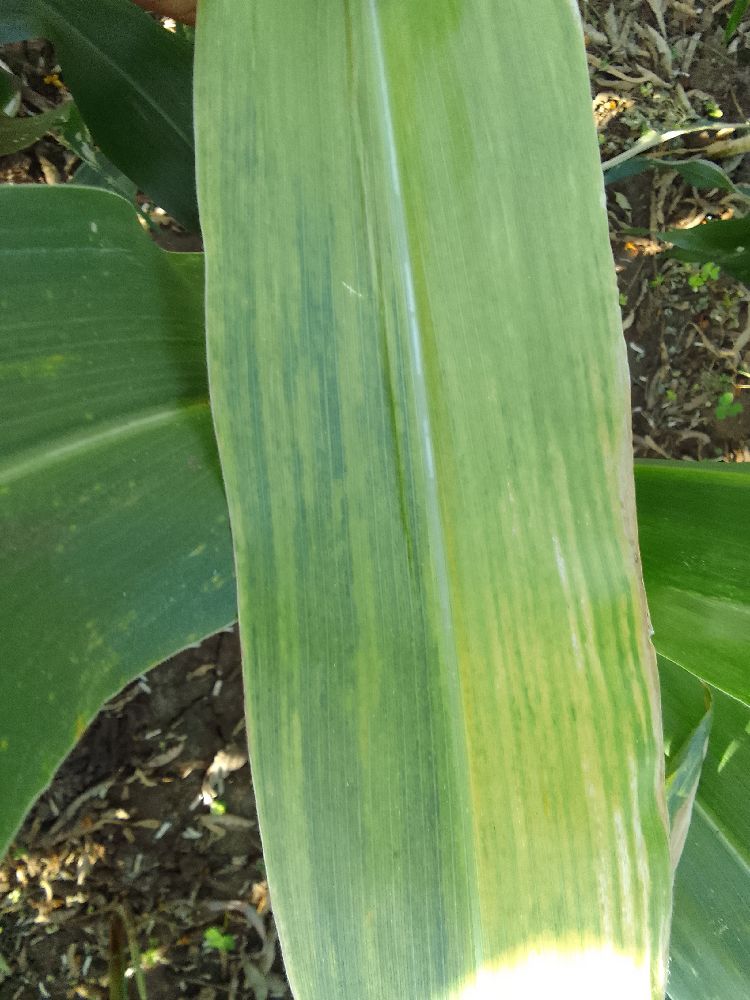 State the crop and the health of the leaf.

maize, maize lethal necrosis
